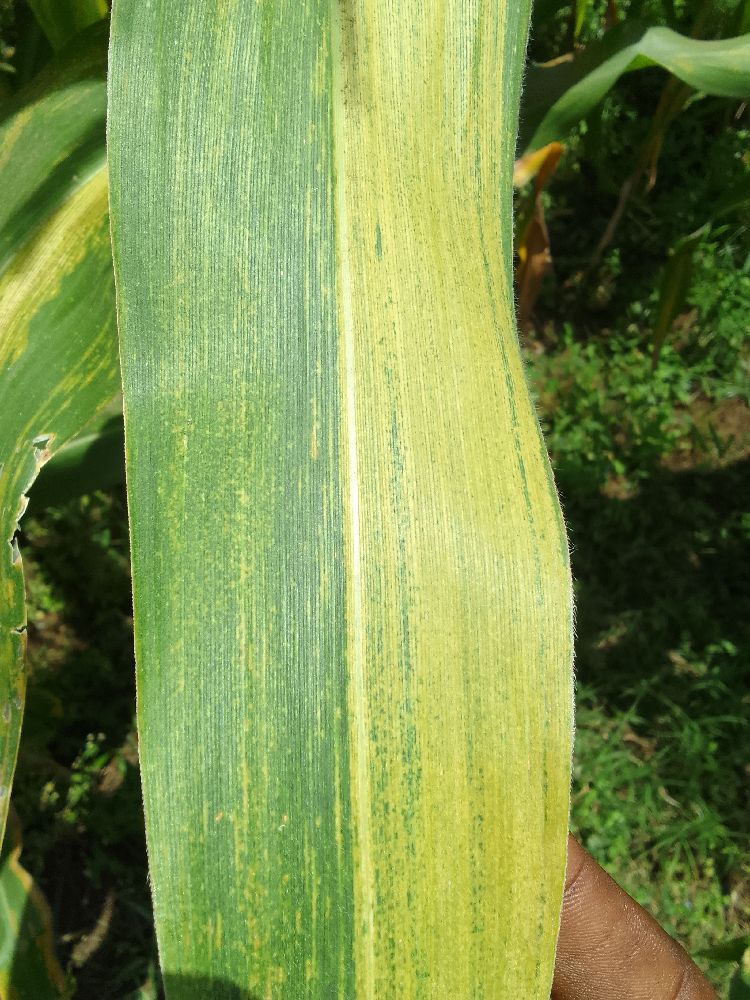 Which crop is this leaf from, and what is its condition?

maize, maize lethal necrosis
